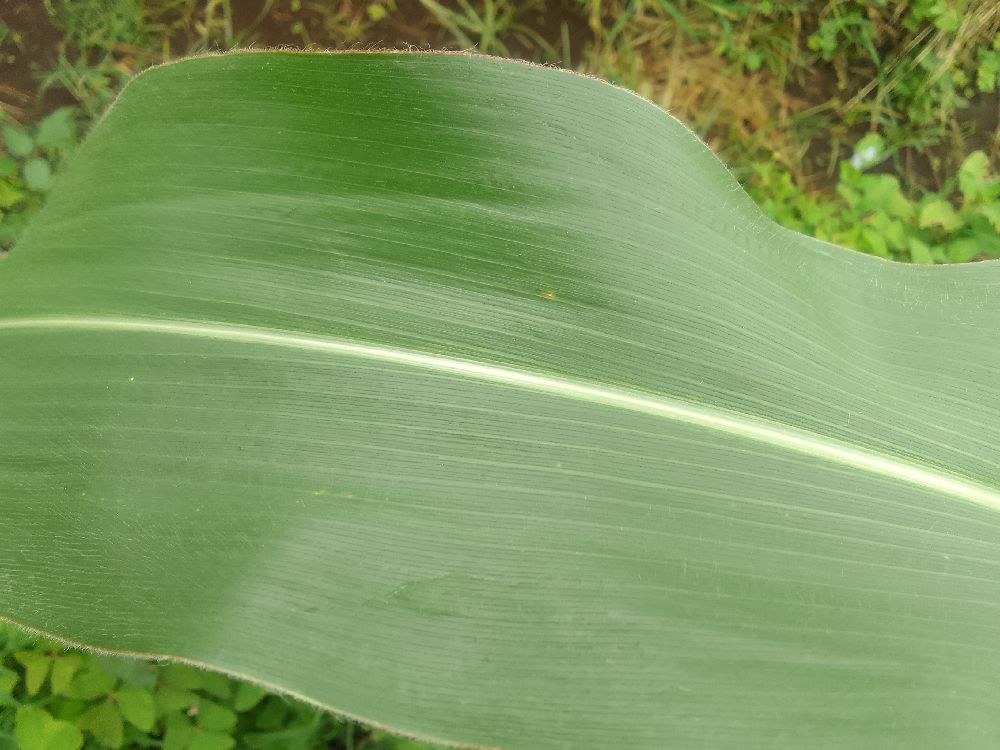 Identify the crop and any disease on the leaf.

maize, healthy
